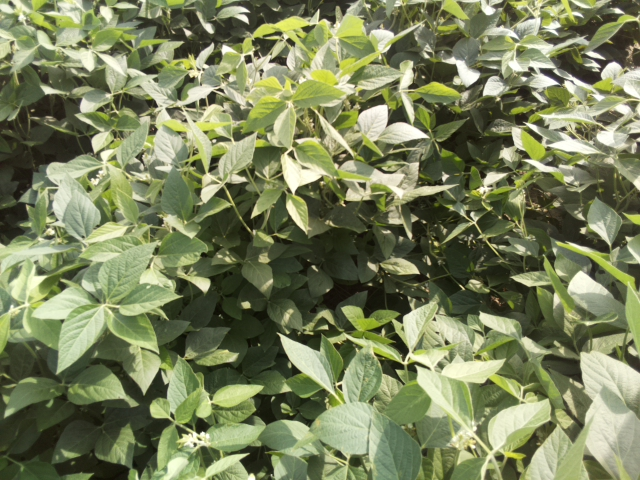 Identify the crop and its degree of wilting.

soybean, leaves with no wilting
